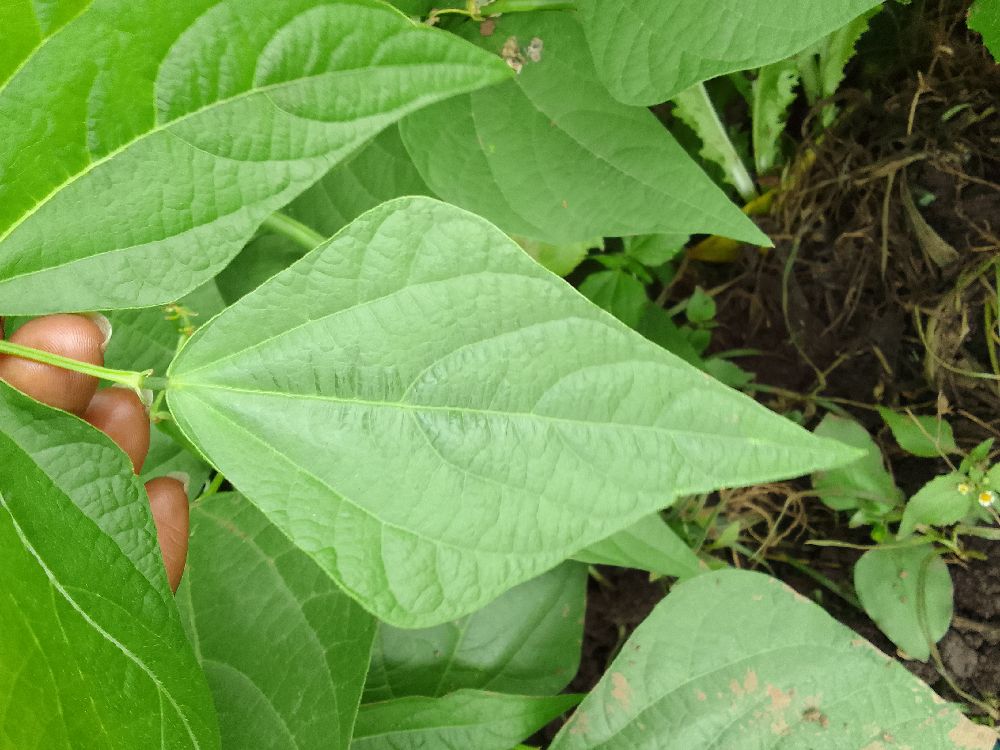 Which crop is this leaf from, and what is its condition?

common bean, healthy
